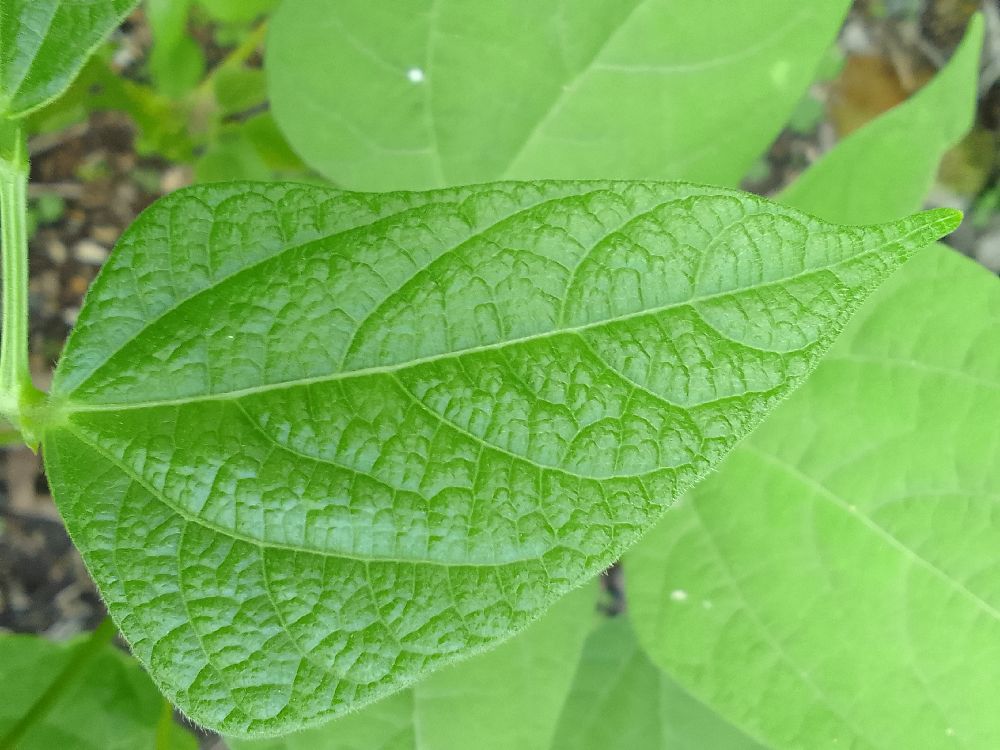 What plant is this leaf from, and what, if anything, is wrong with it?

common bean, healthy
